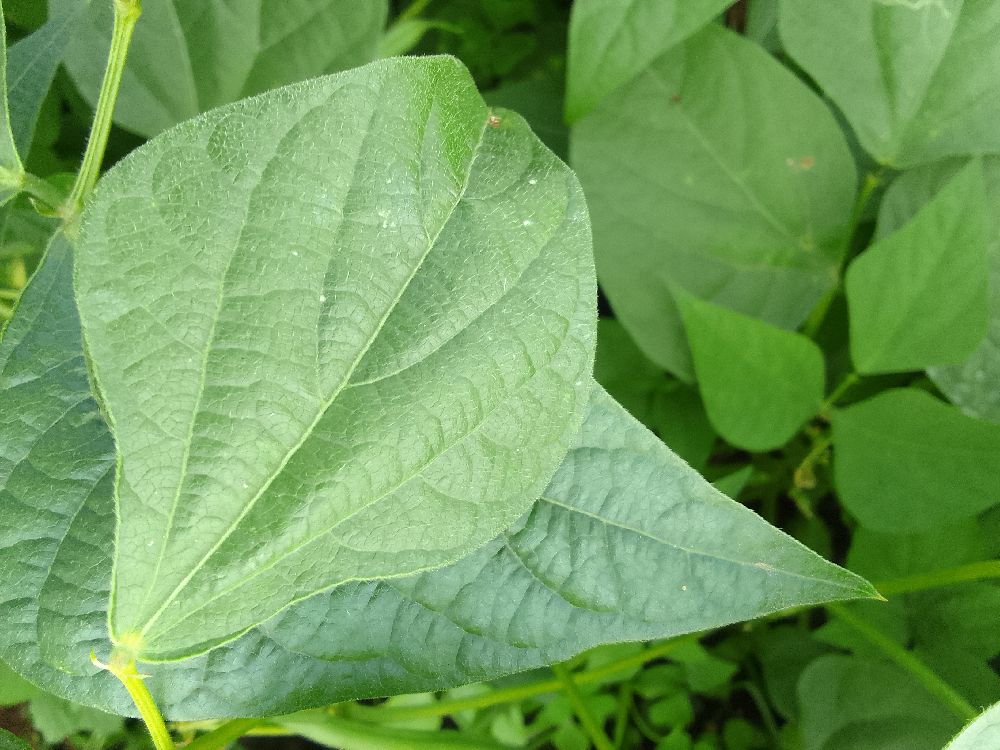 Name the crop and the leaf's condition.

common bean, healthy
